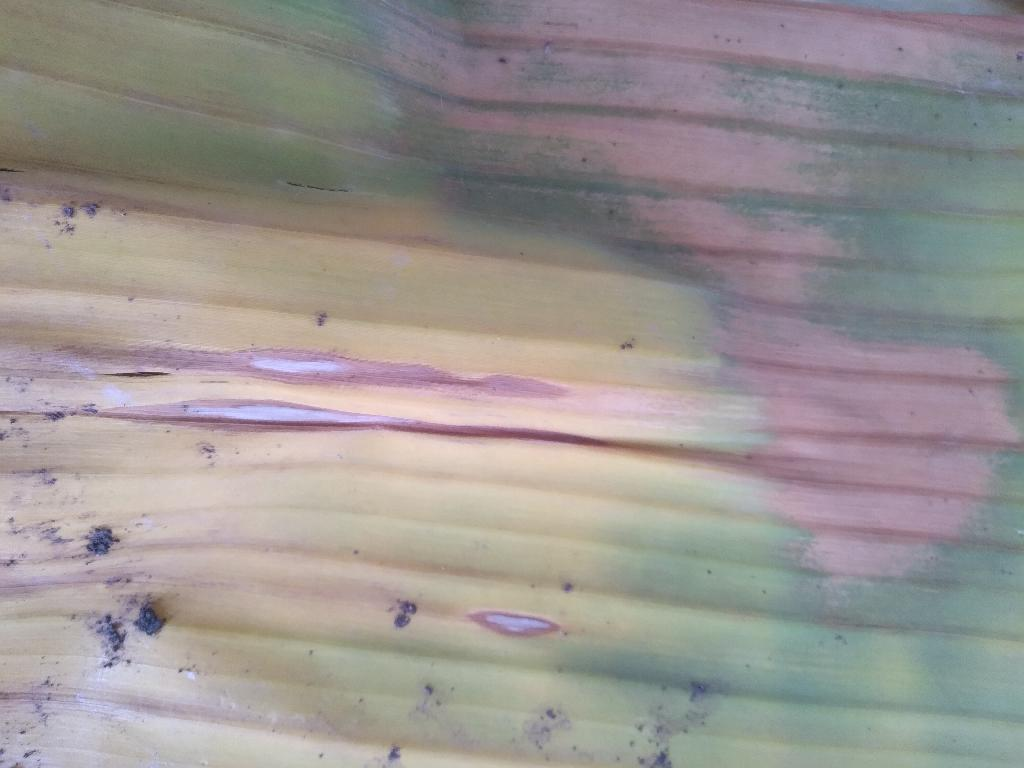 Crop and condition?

banana, fusarium wilt race 1
